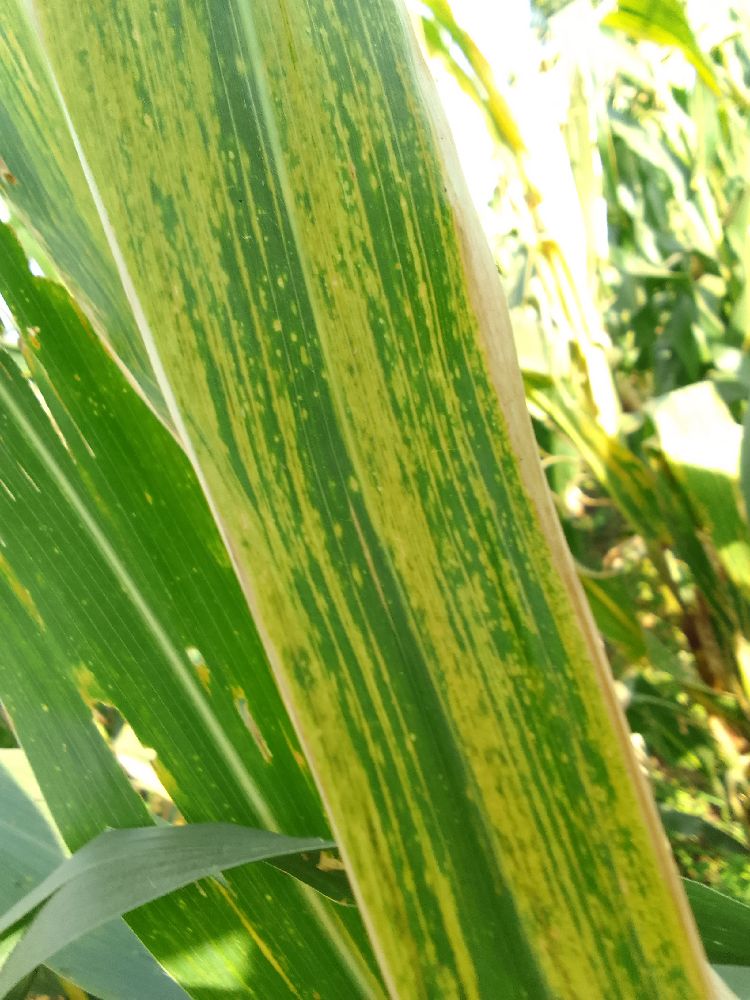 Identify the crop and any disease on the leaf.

maize, maize lethal necrosis
